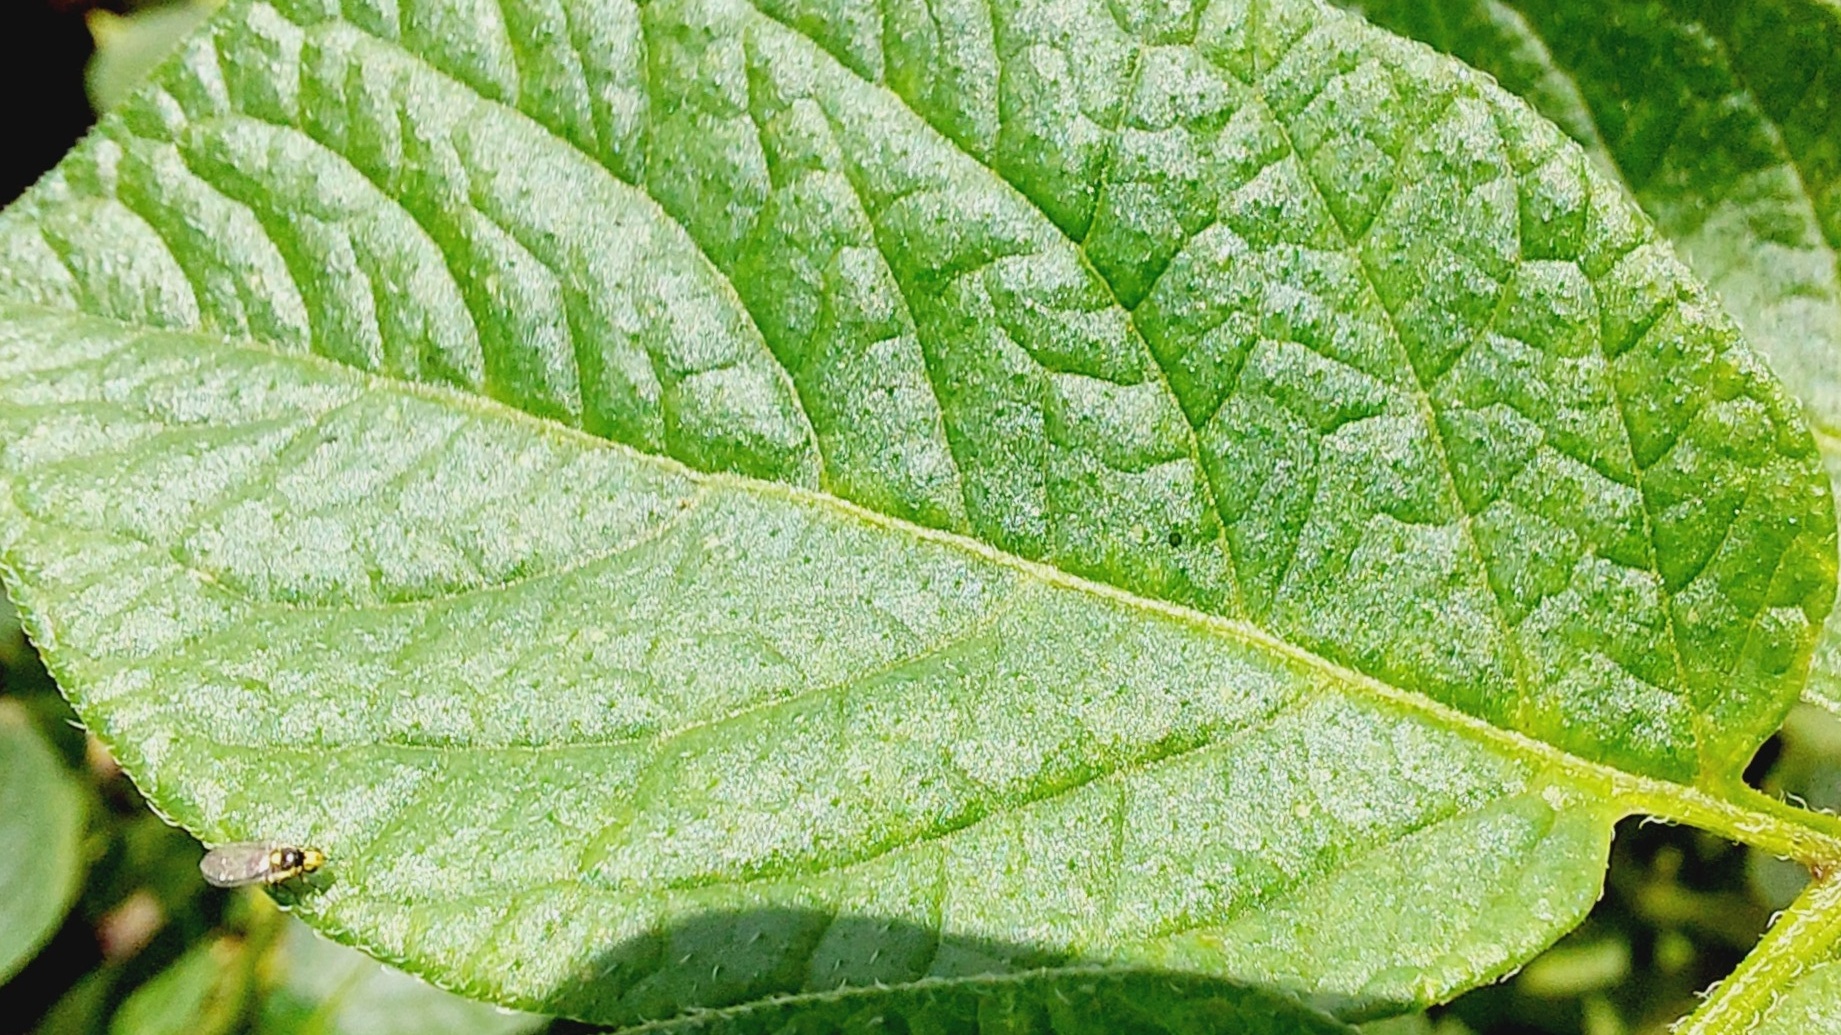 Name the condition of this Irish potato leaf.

healthy
